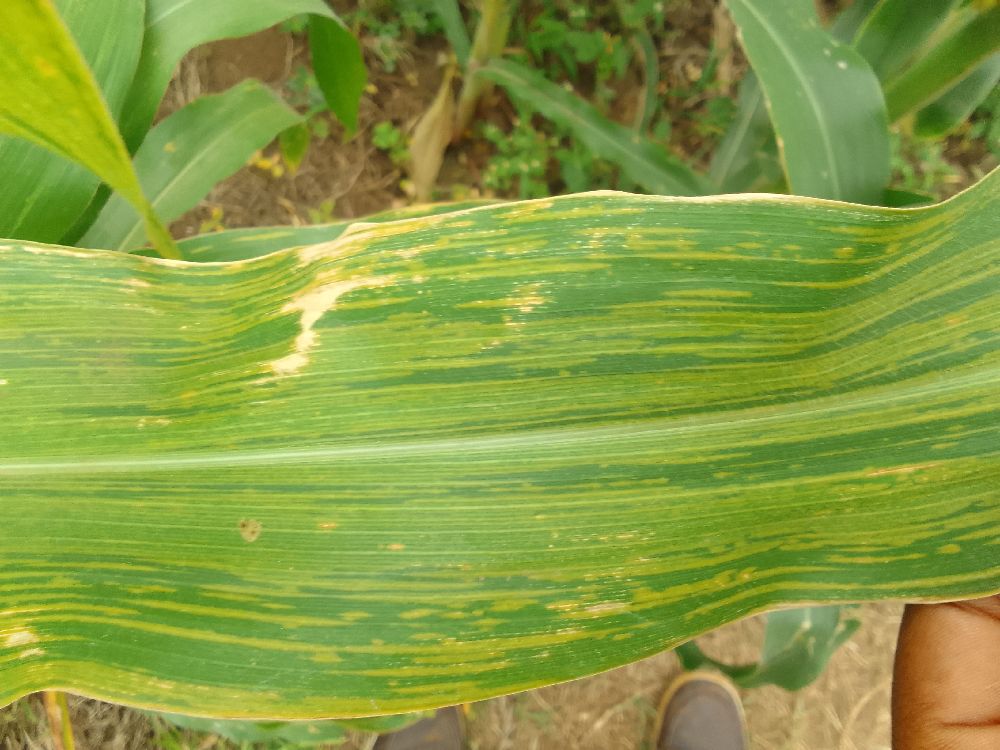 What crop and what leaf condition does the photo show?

maize, maize lethal necrosis
